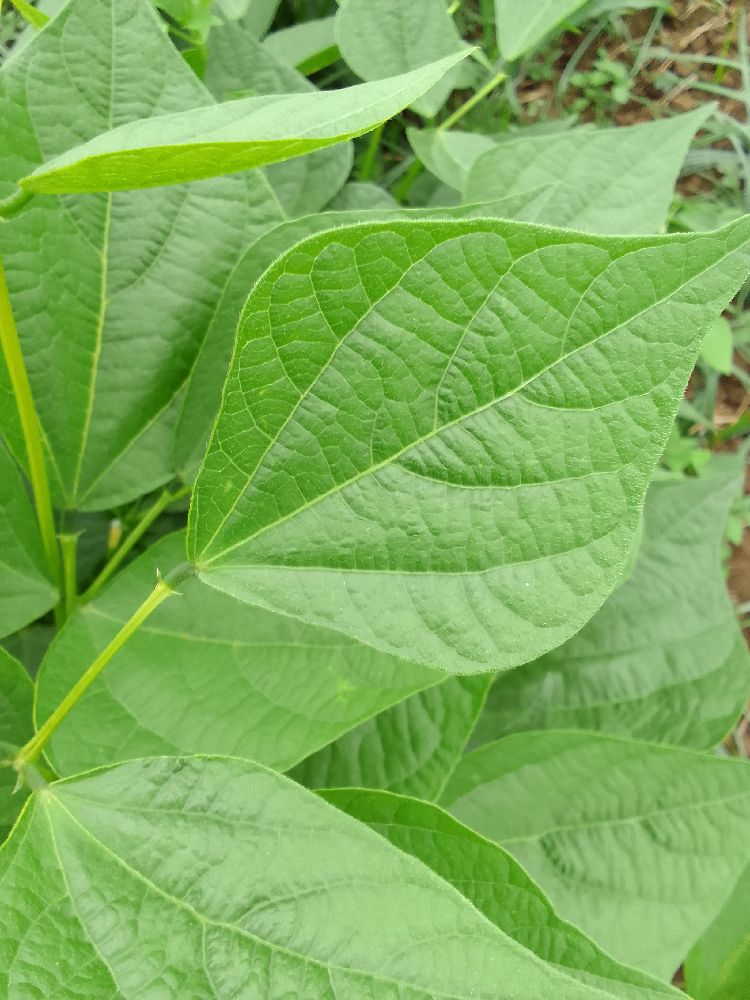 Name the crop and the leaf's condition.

common bean, healthy
